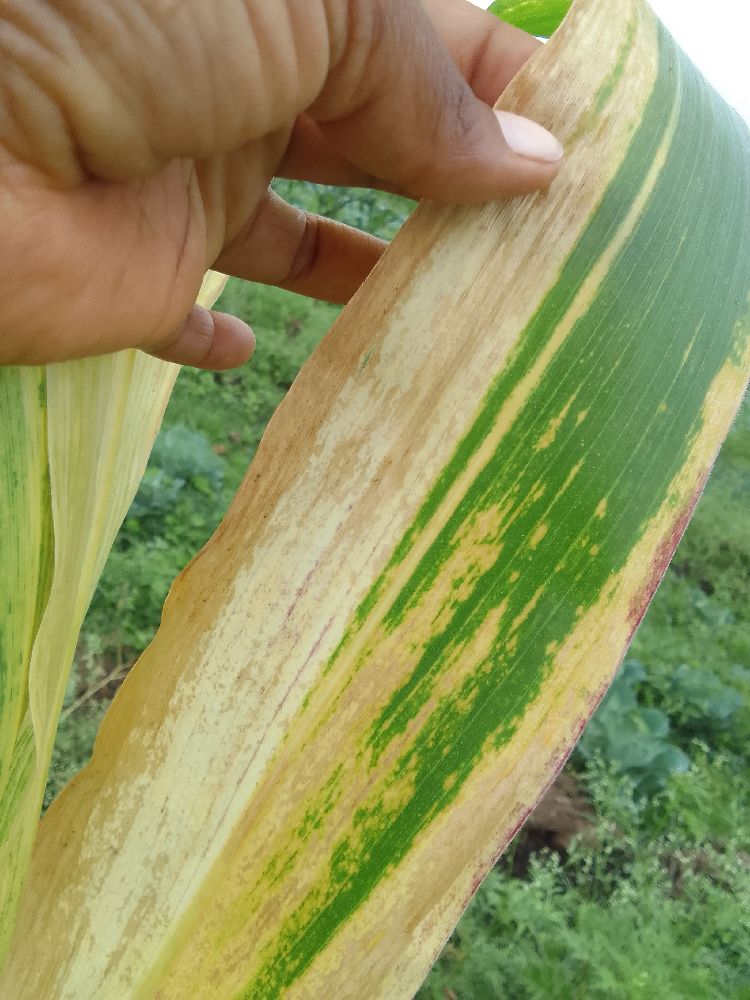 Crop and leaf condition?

maize, maize lethal necrosis
